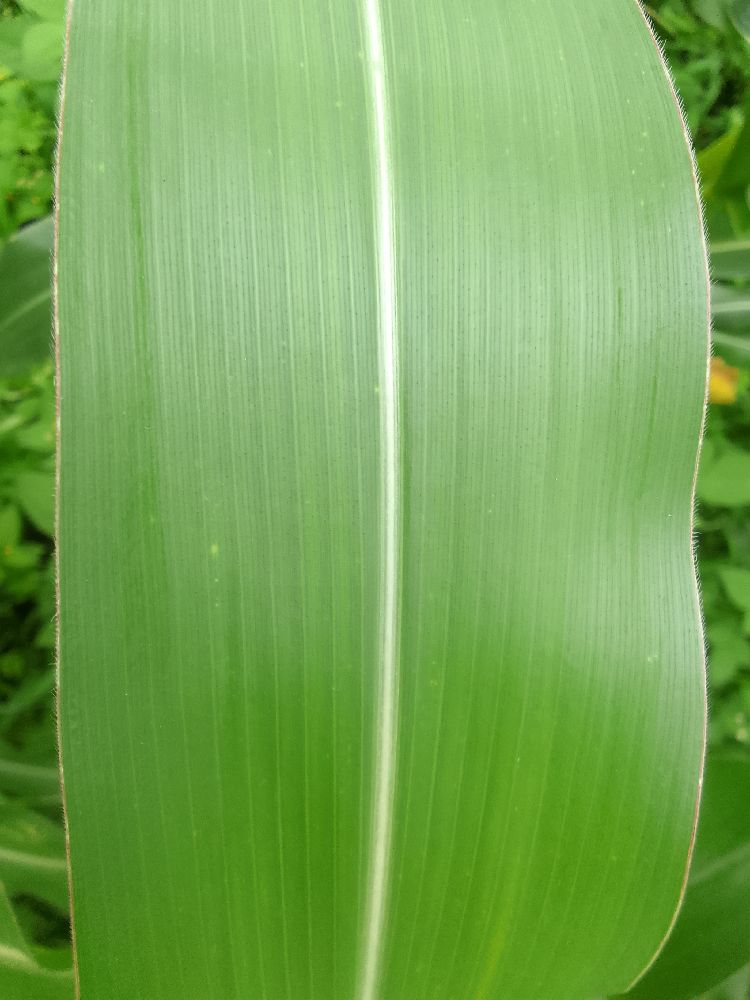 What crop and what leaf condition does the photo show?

maize, healthy
